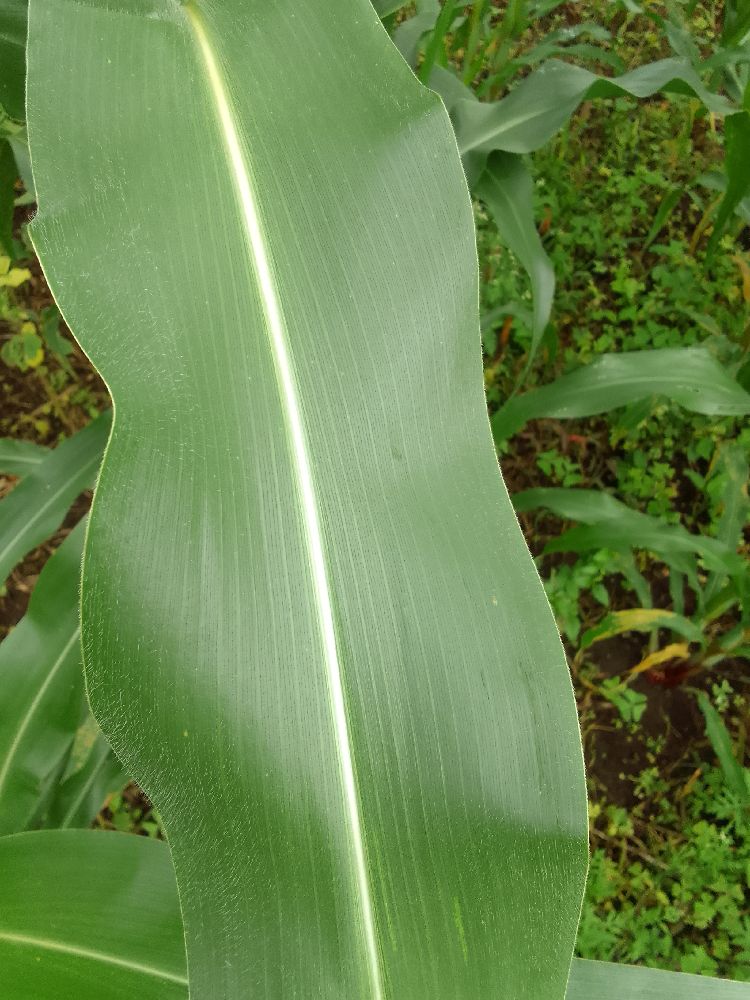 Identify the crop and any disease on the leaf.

maize, healthy
